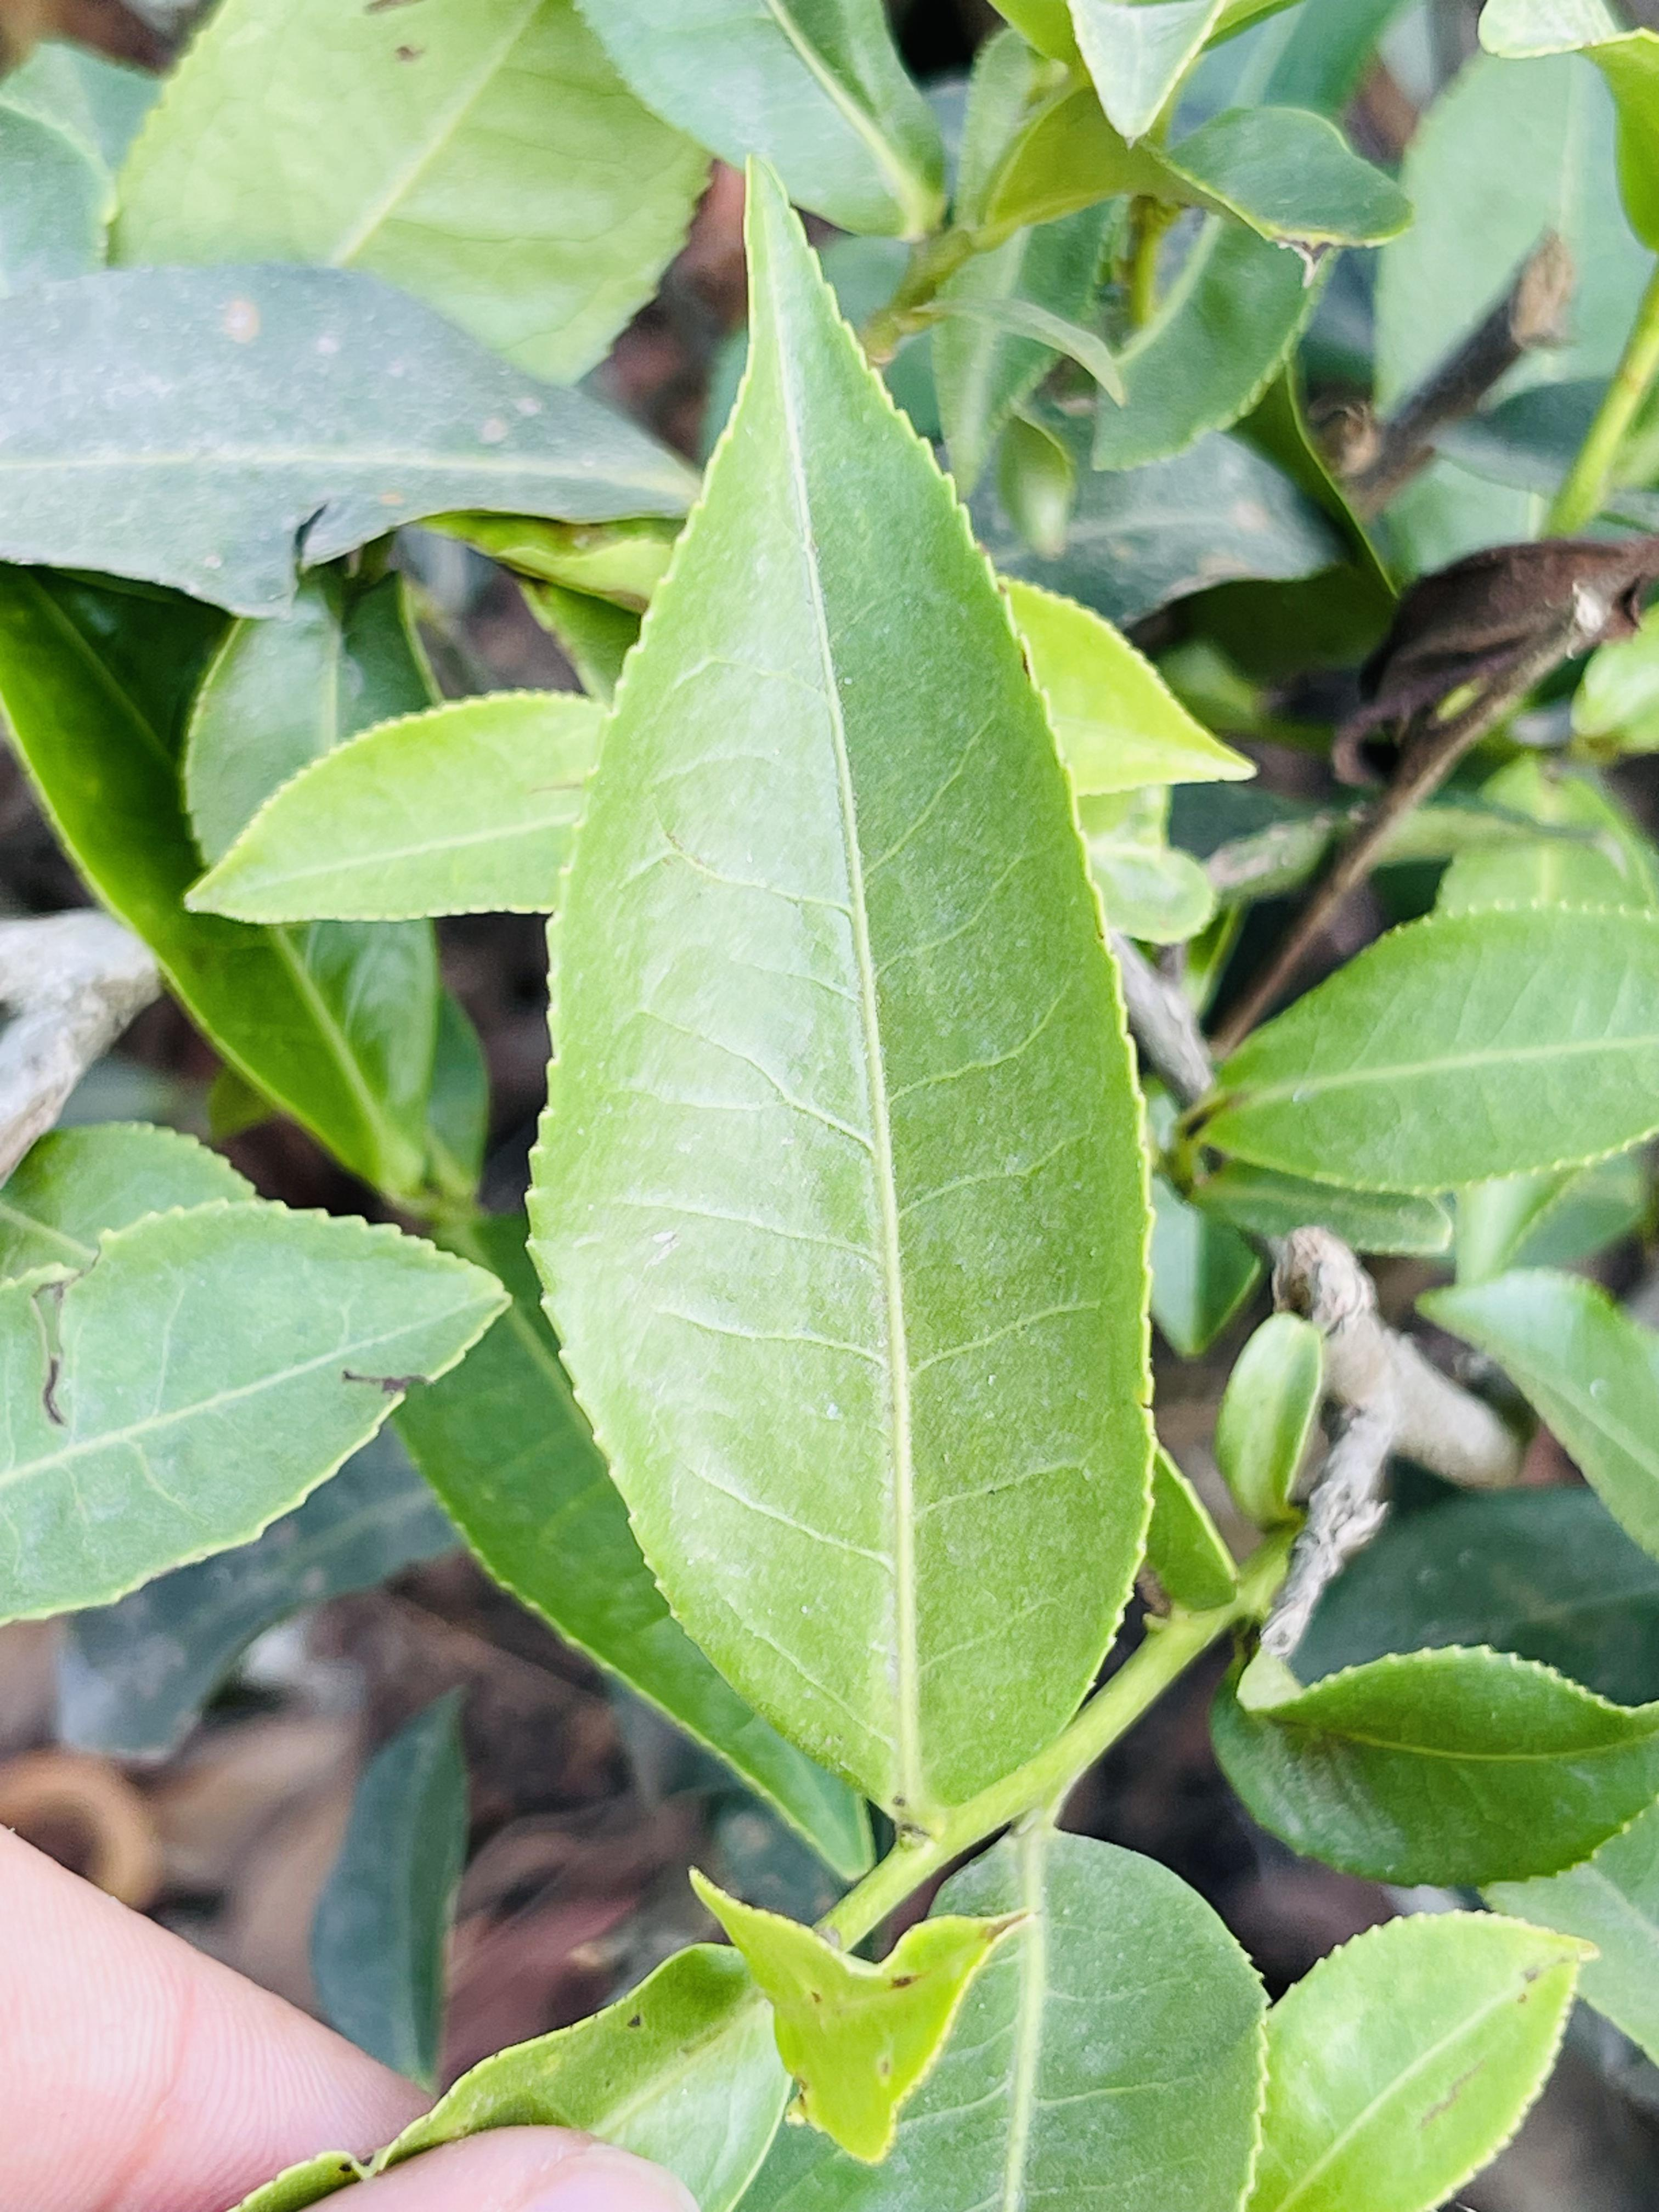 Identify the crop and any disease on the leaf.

tea, healthy leaf
